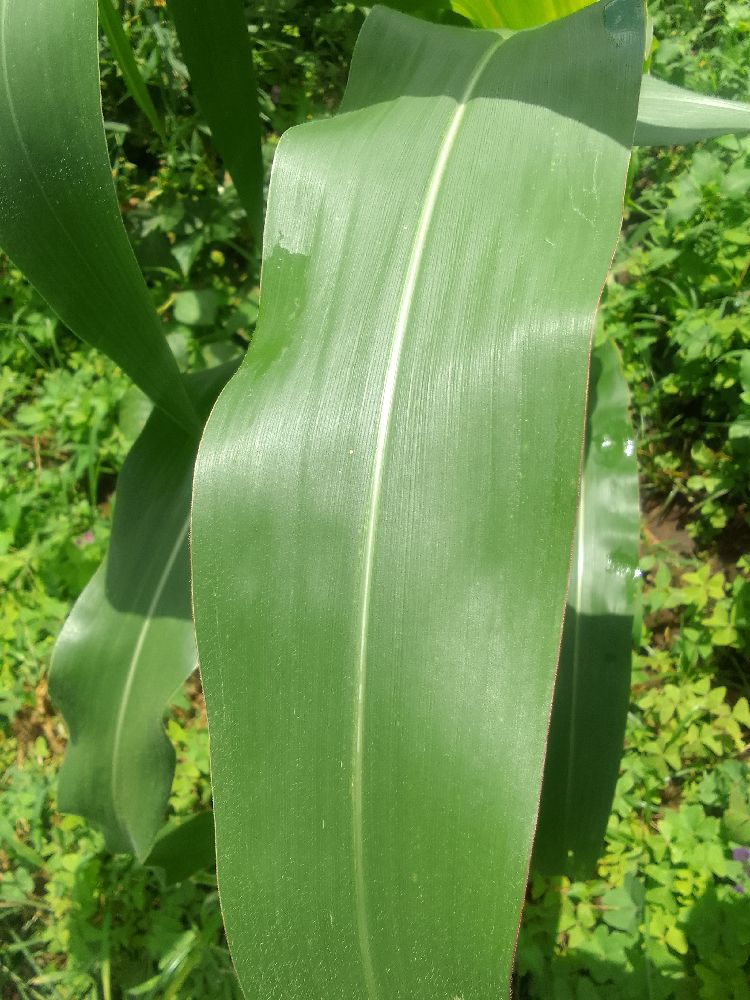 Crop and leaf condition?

maize, healthy
